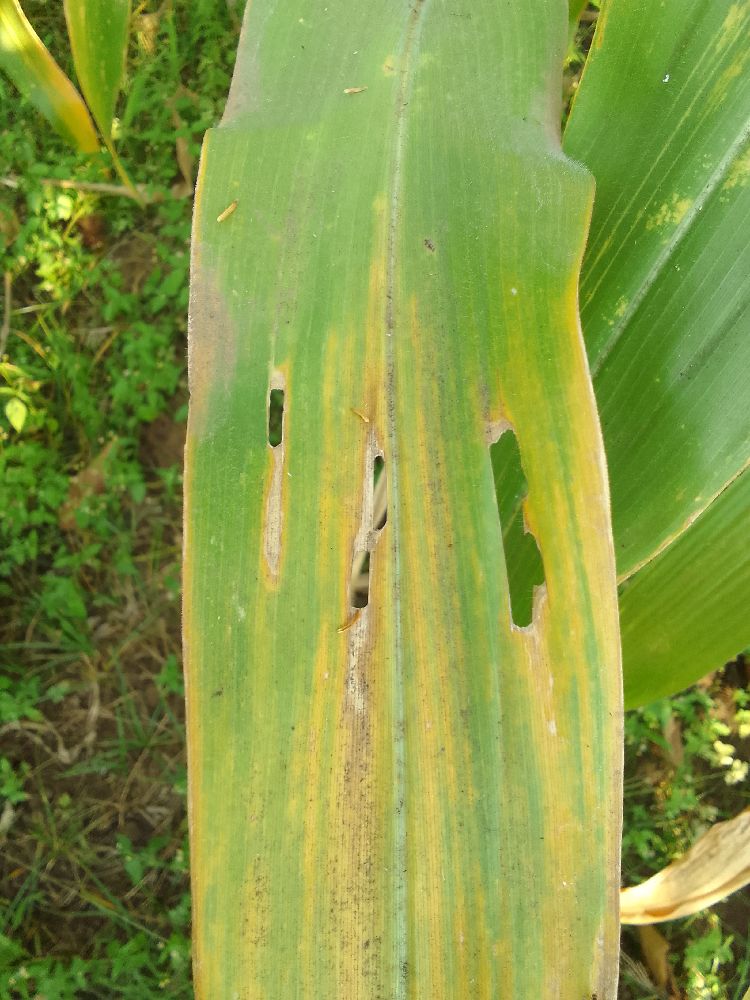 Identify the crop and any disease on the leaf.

maize, maize lethal necrosis
